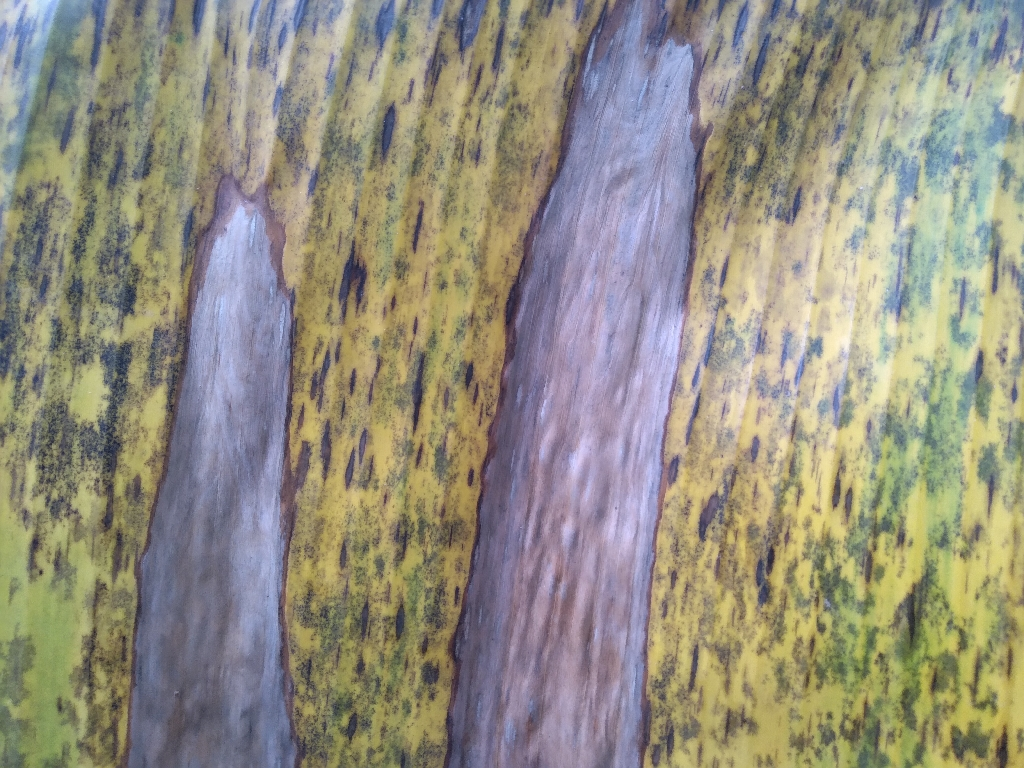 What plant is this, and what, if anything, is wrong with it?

banana, black sigatoka
